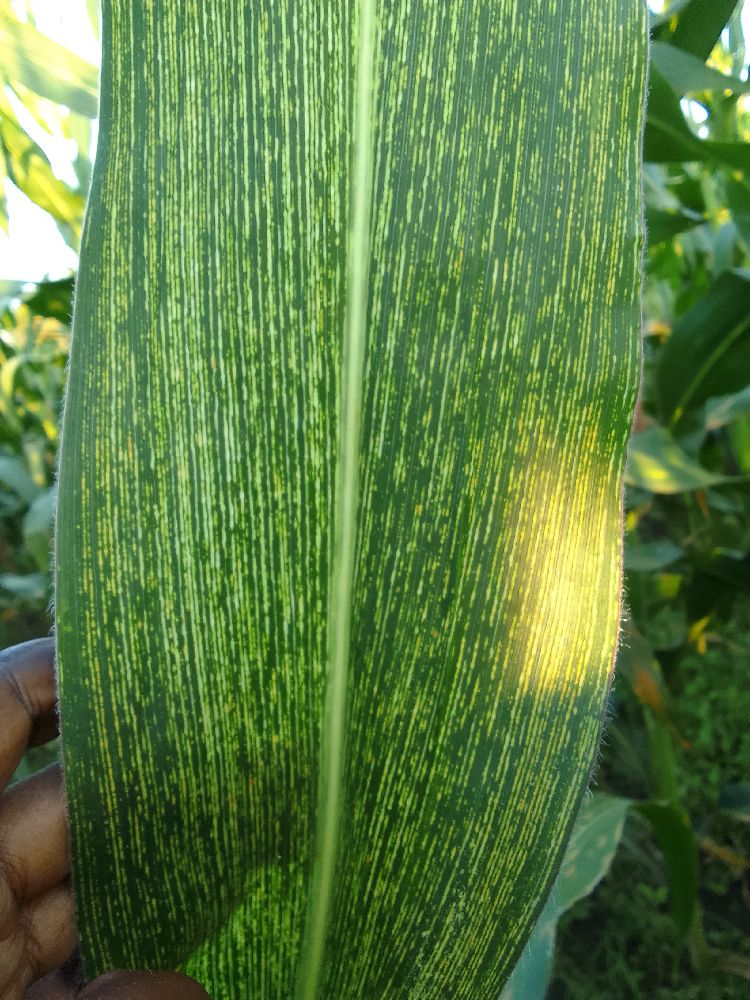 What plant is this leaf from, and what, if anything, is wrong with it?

maize, maize streak virus
